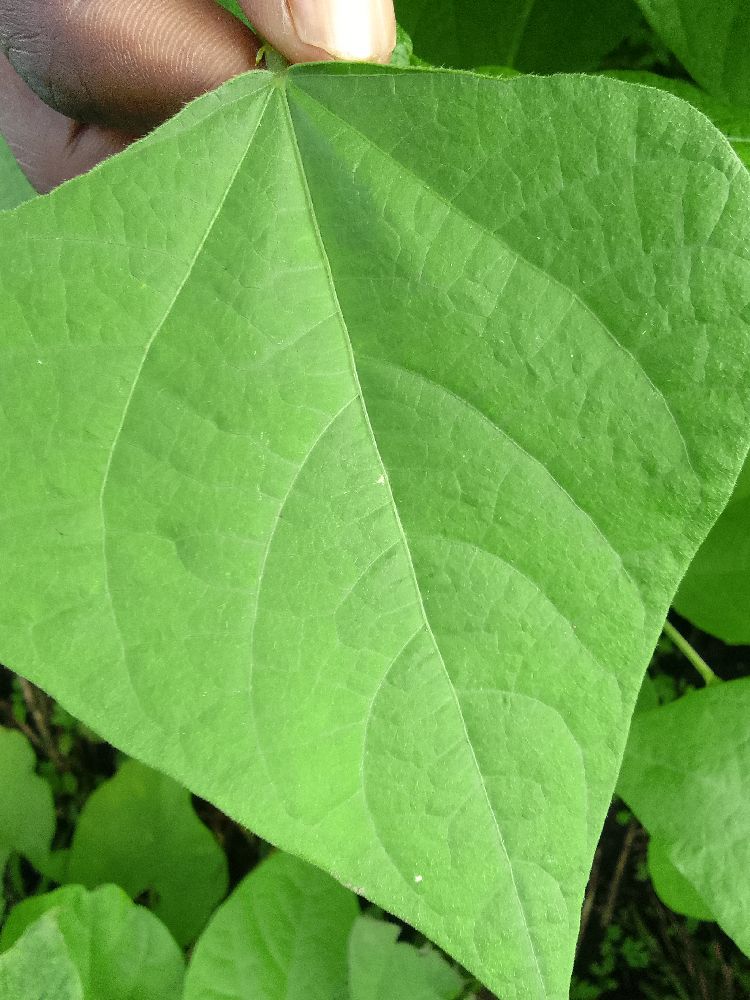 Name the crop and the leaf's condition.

common bean, healthy
